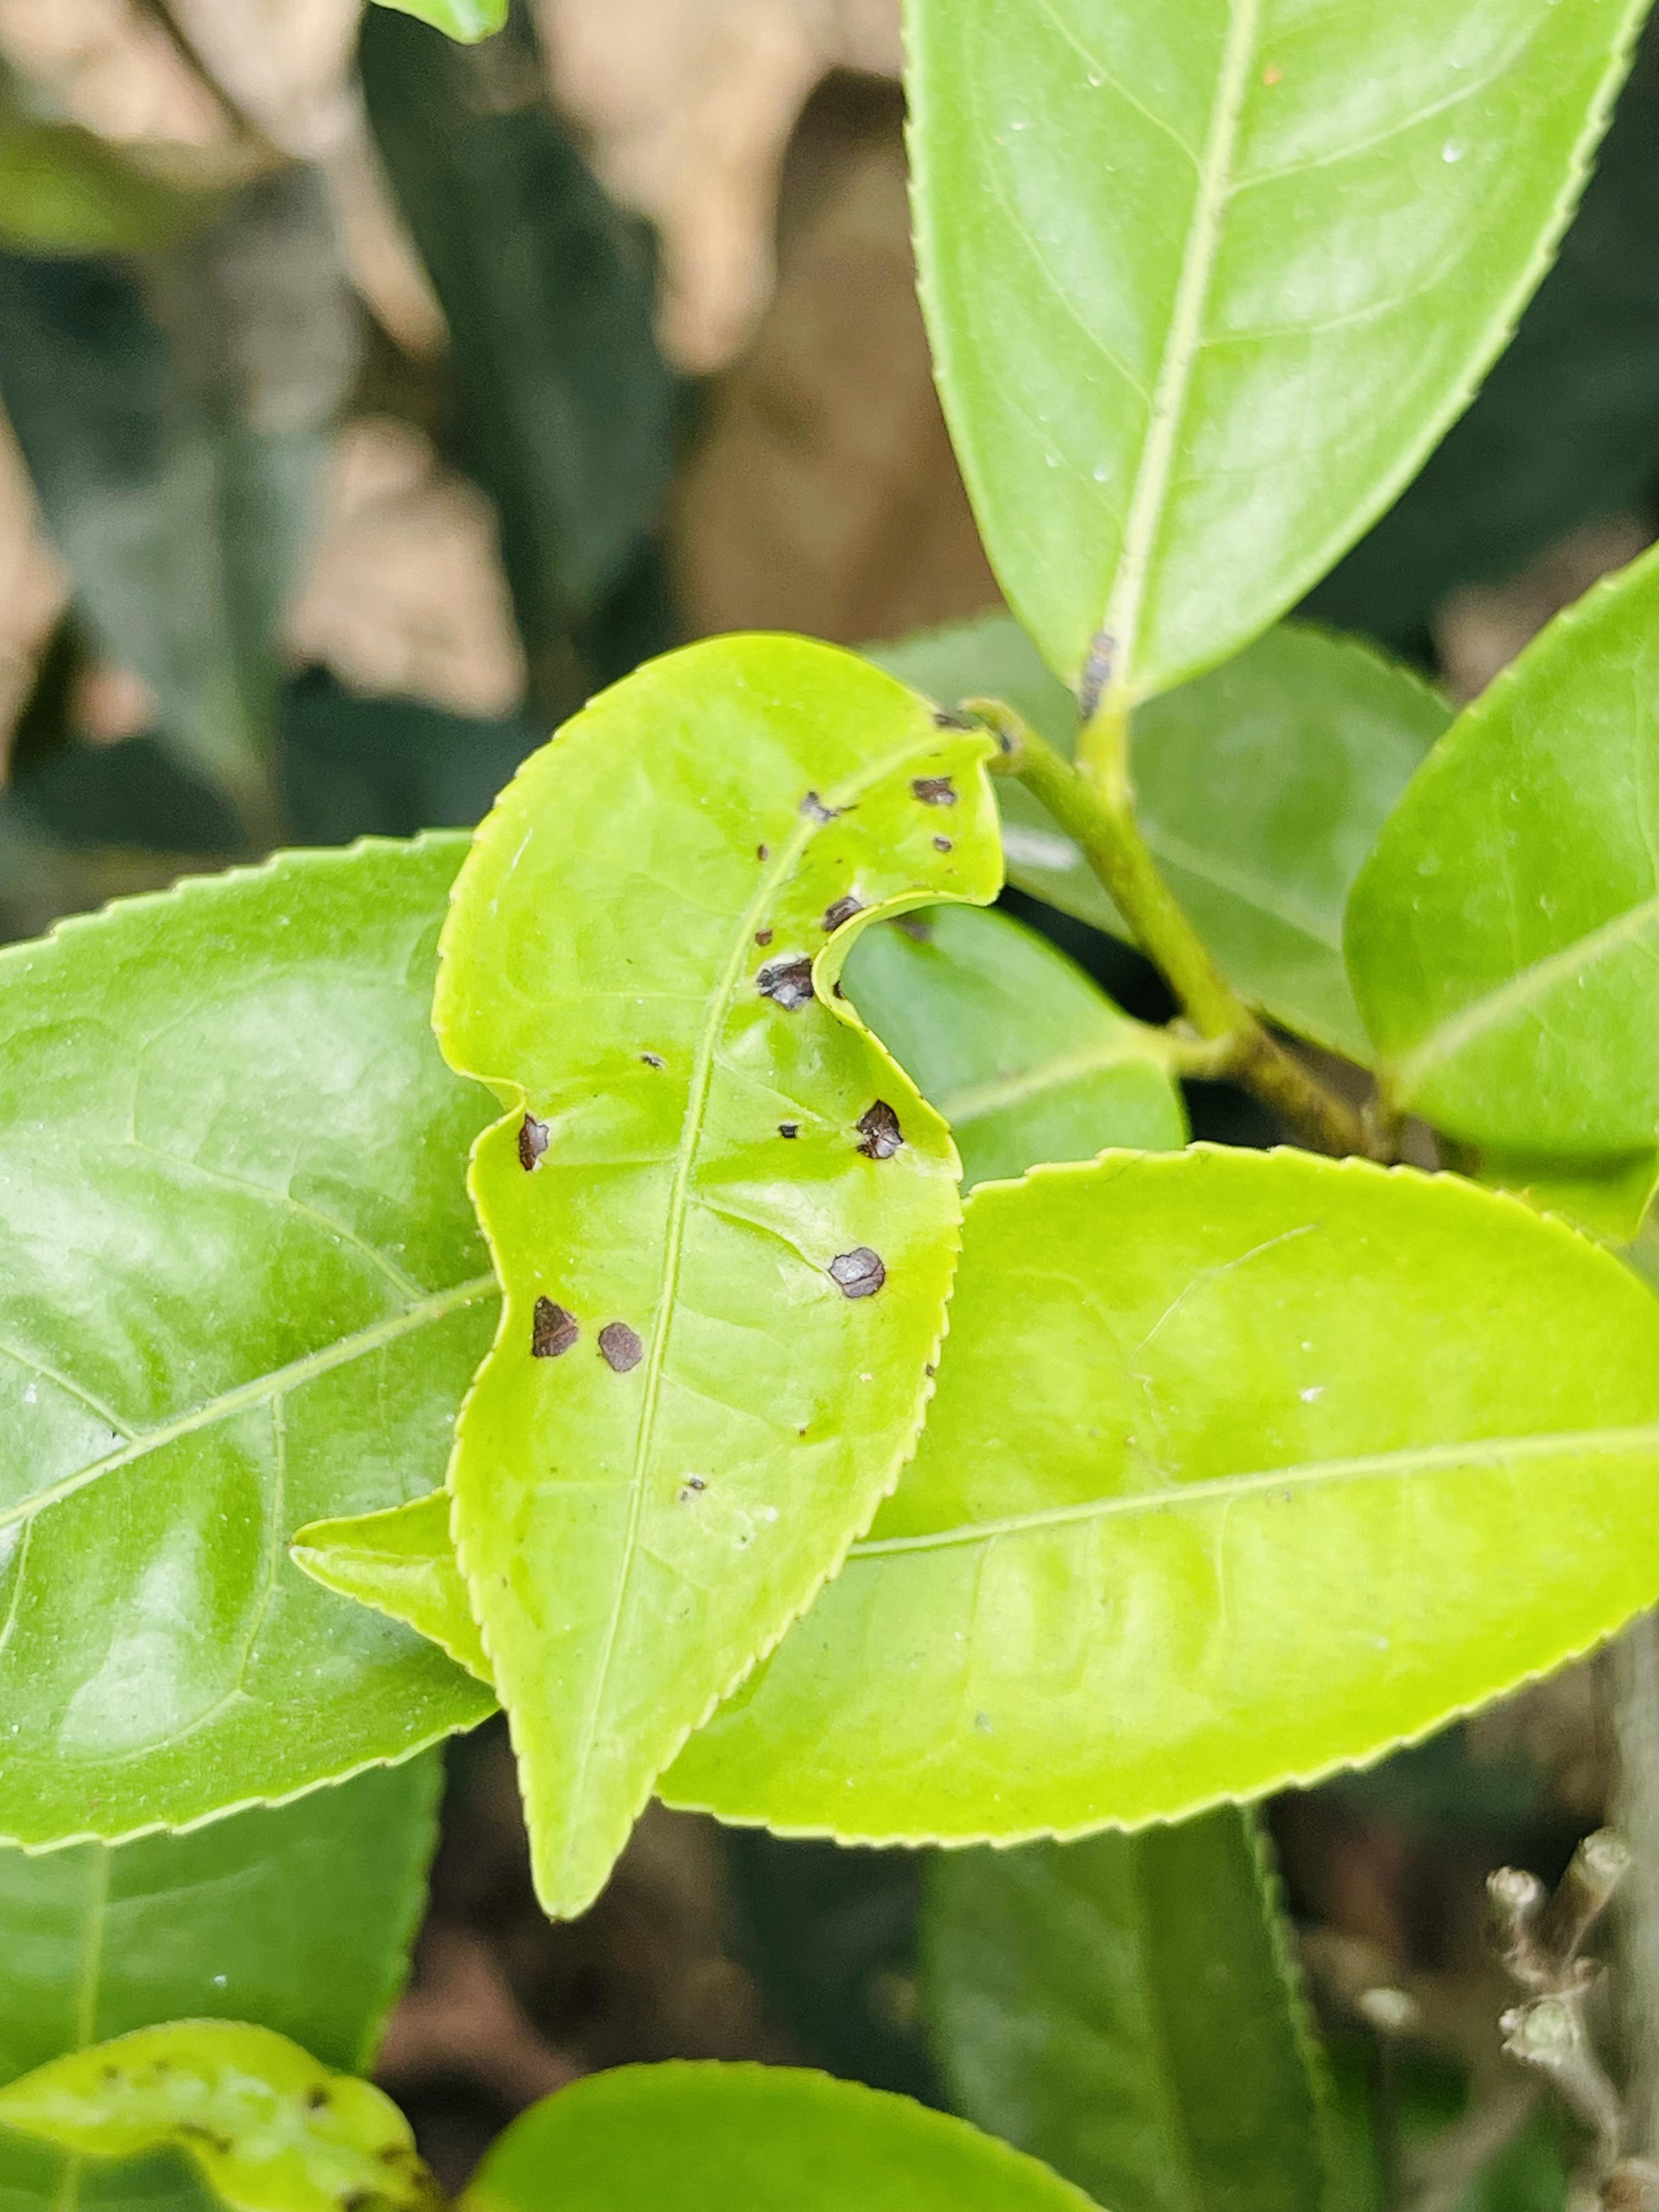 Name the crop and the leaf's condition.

tea, helopeltis
